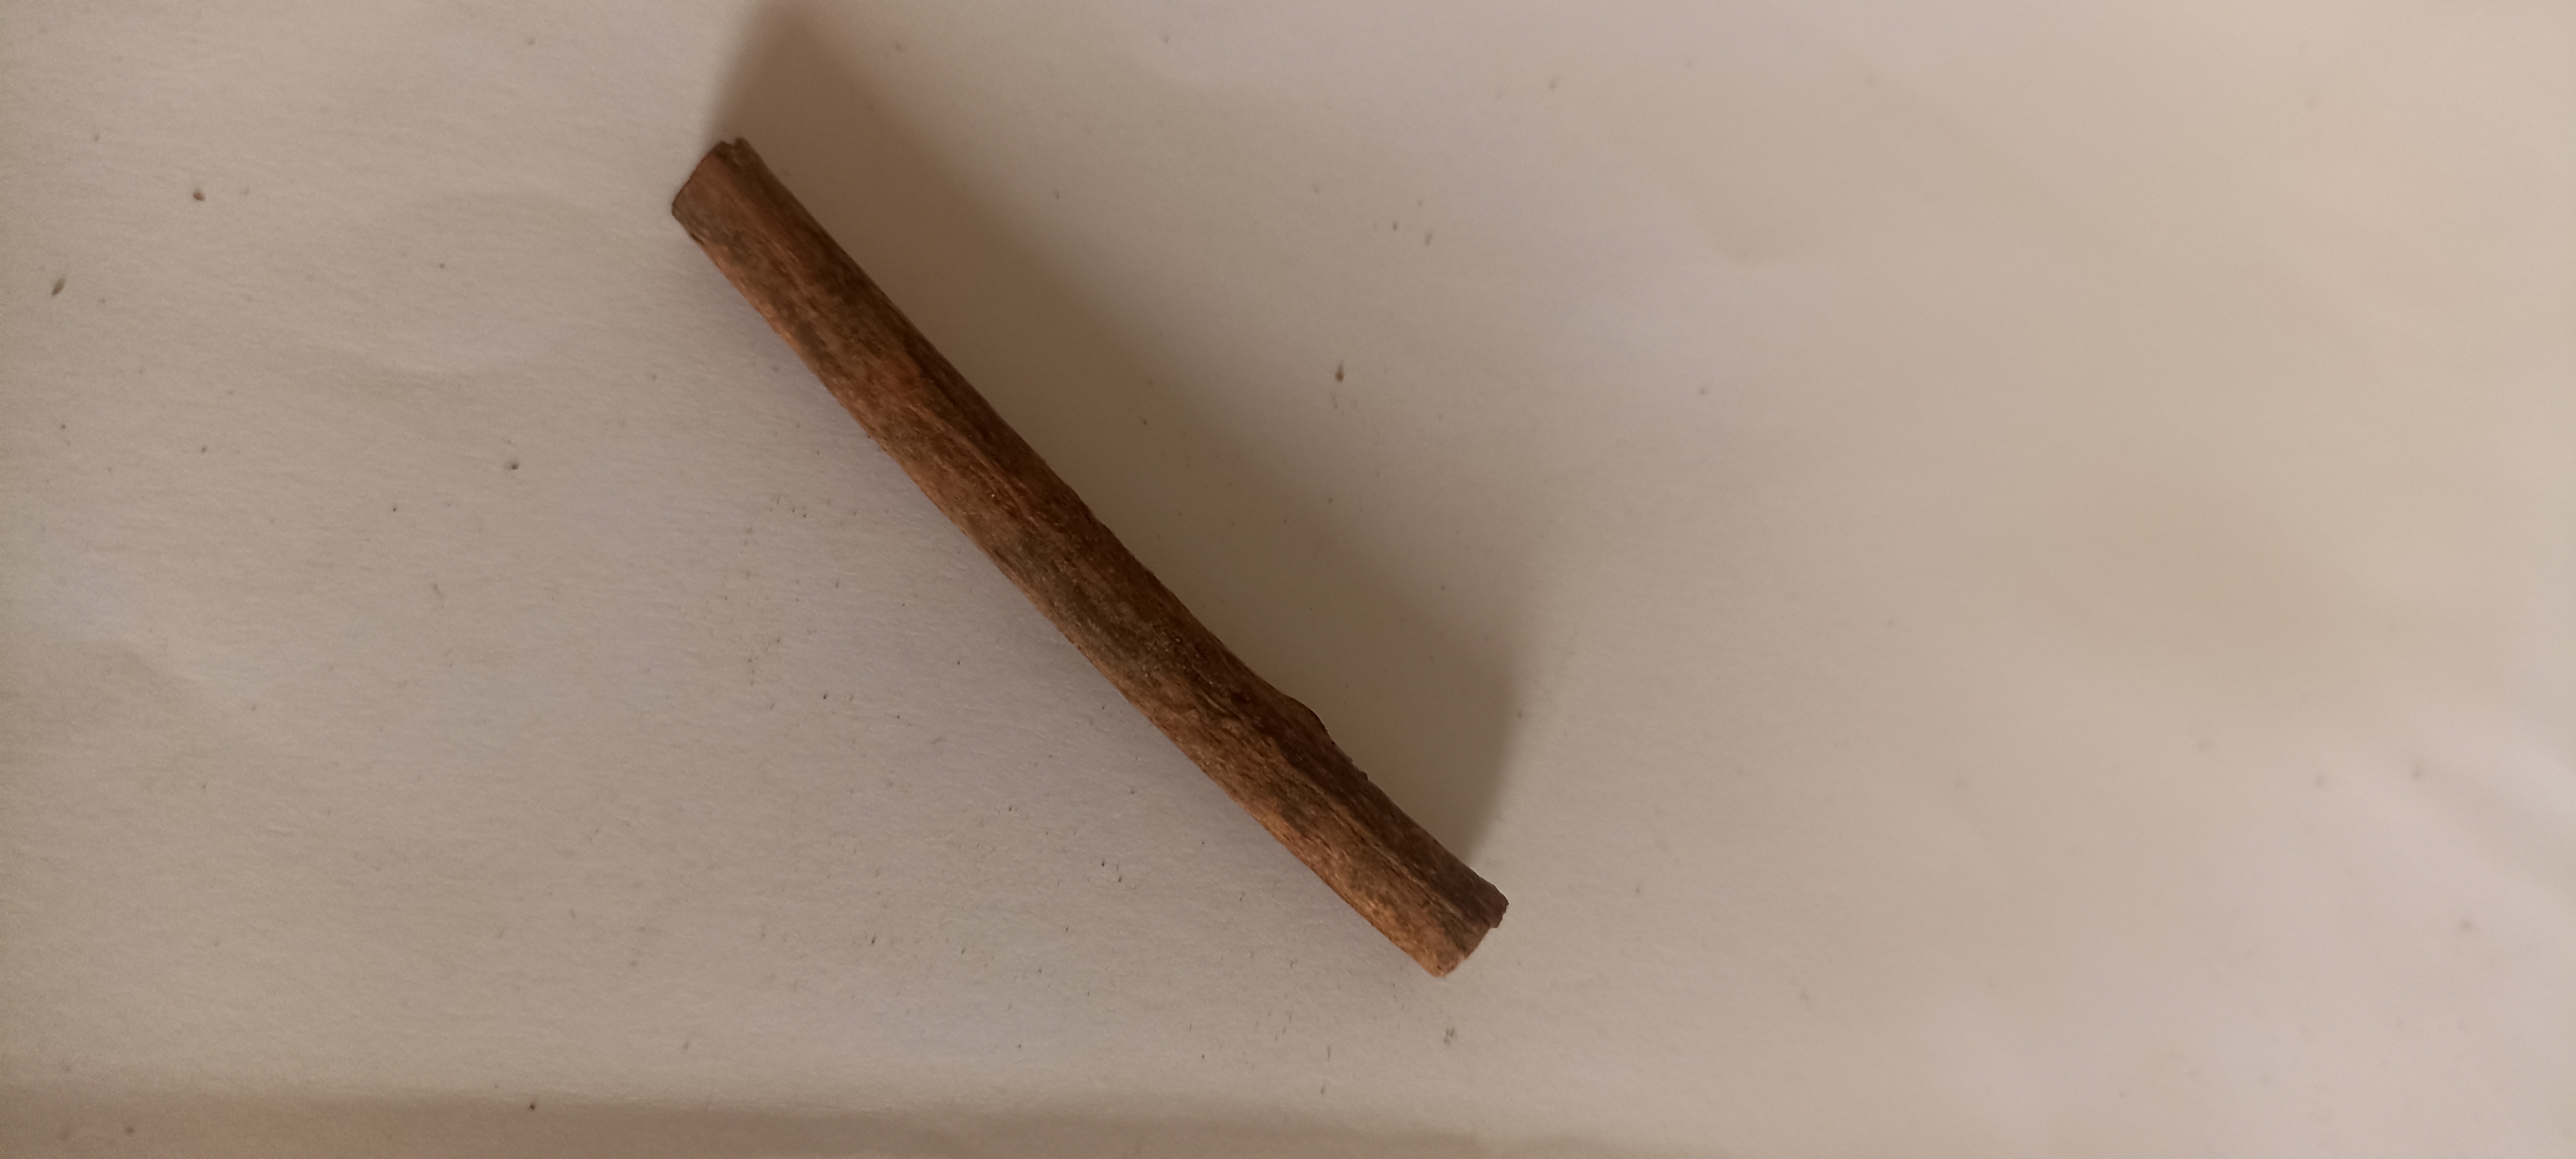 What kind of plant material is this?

manjistha
